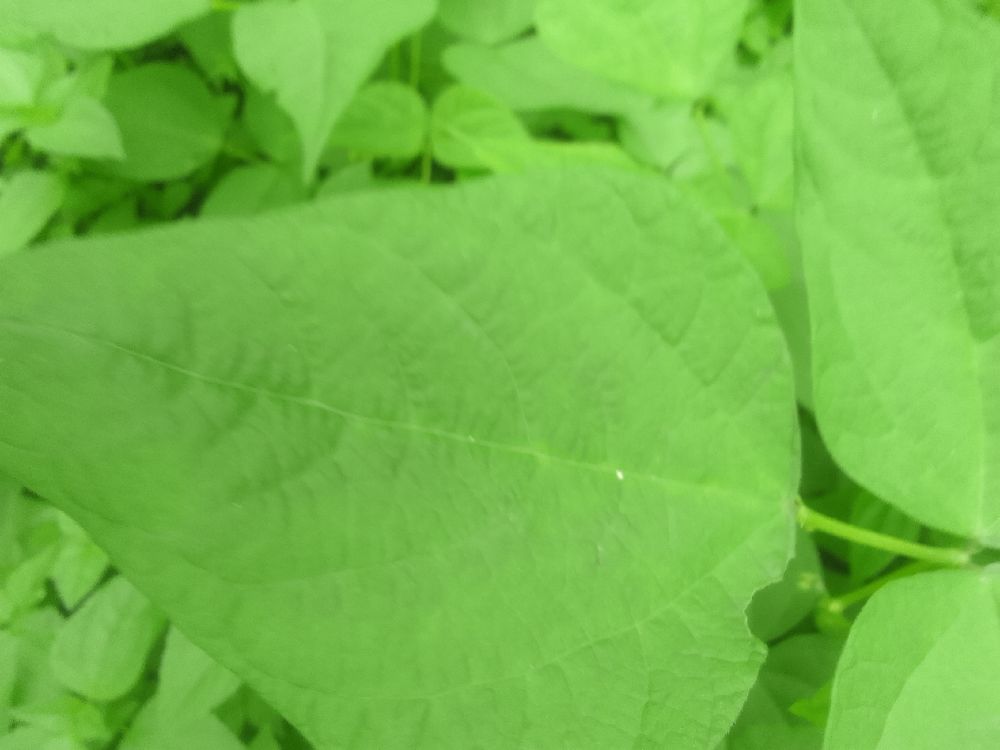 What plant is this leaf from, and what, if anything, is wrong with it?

common bean, healthy
